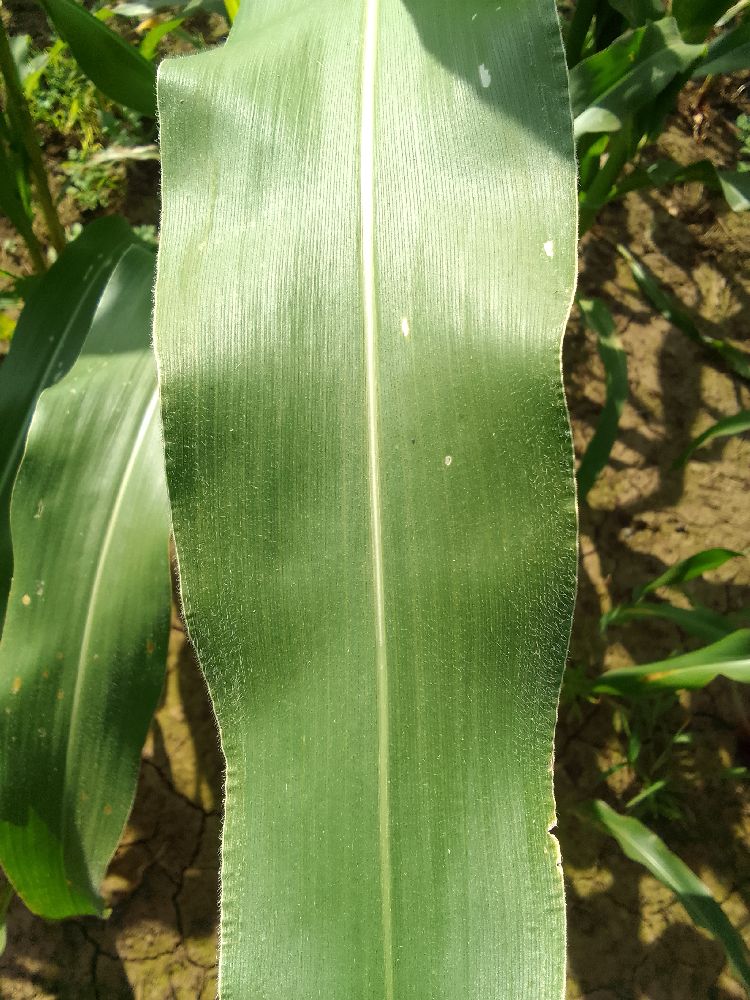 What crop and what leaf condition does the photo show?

maize, healthy
